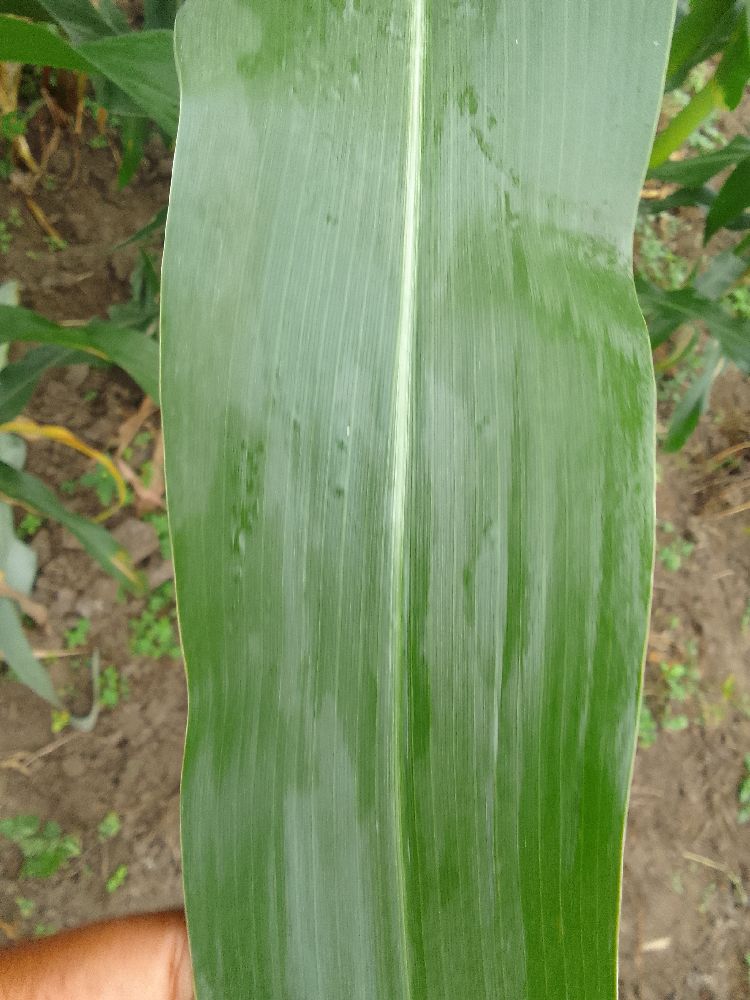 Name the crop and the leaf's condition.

maize, healthy
